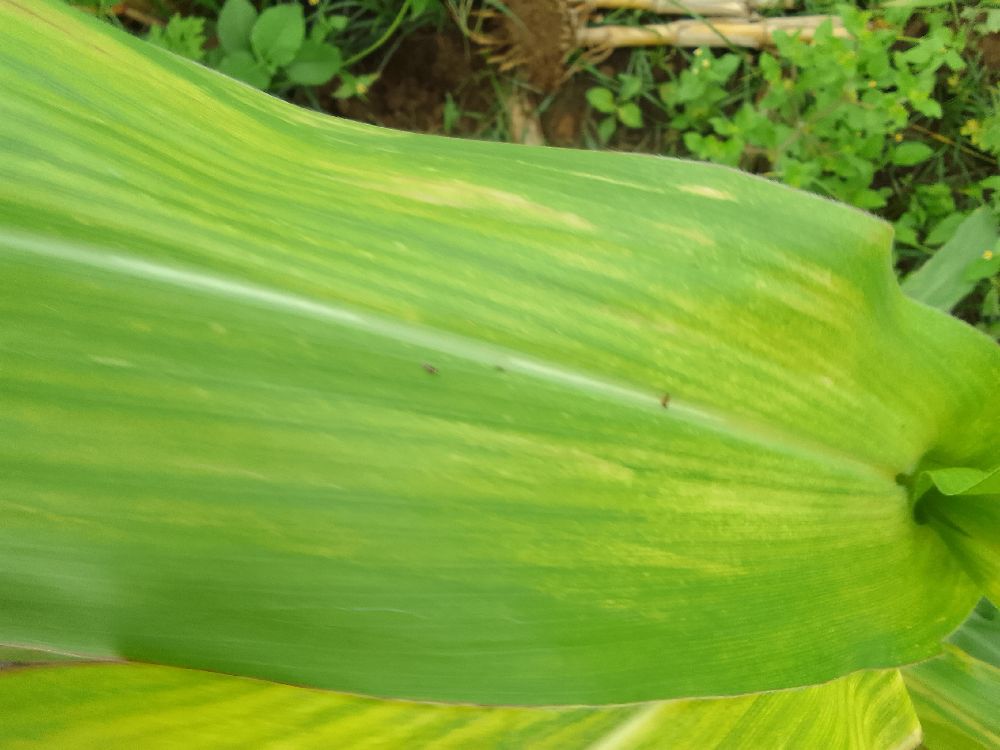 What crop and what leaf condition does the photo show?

maize, maize lethal necrosis
